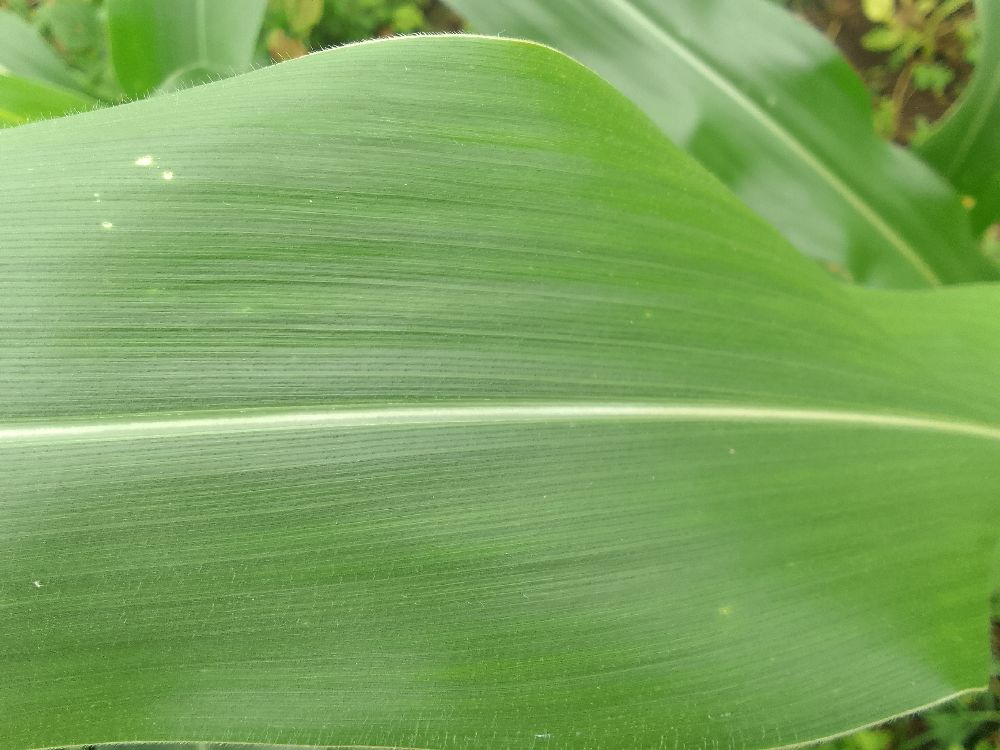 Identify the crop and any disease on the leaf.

maize, healthy
